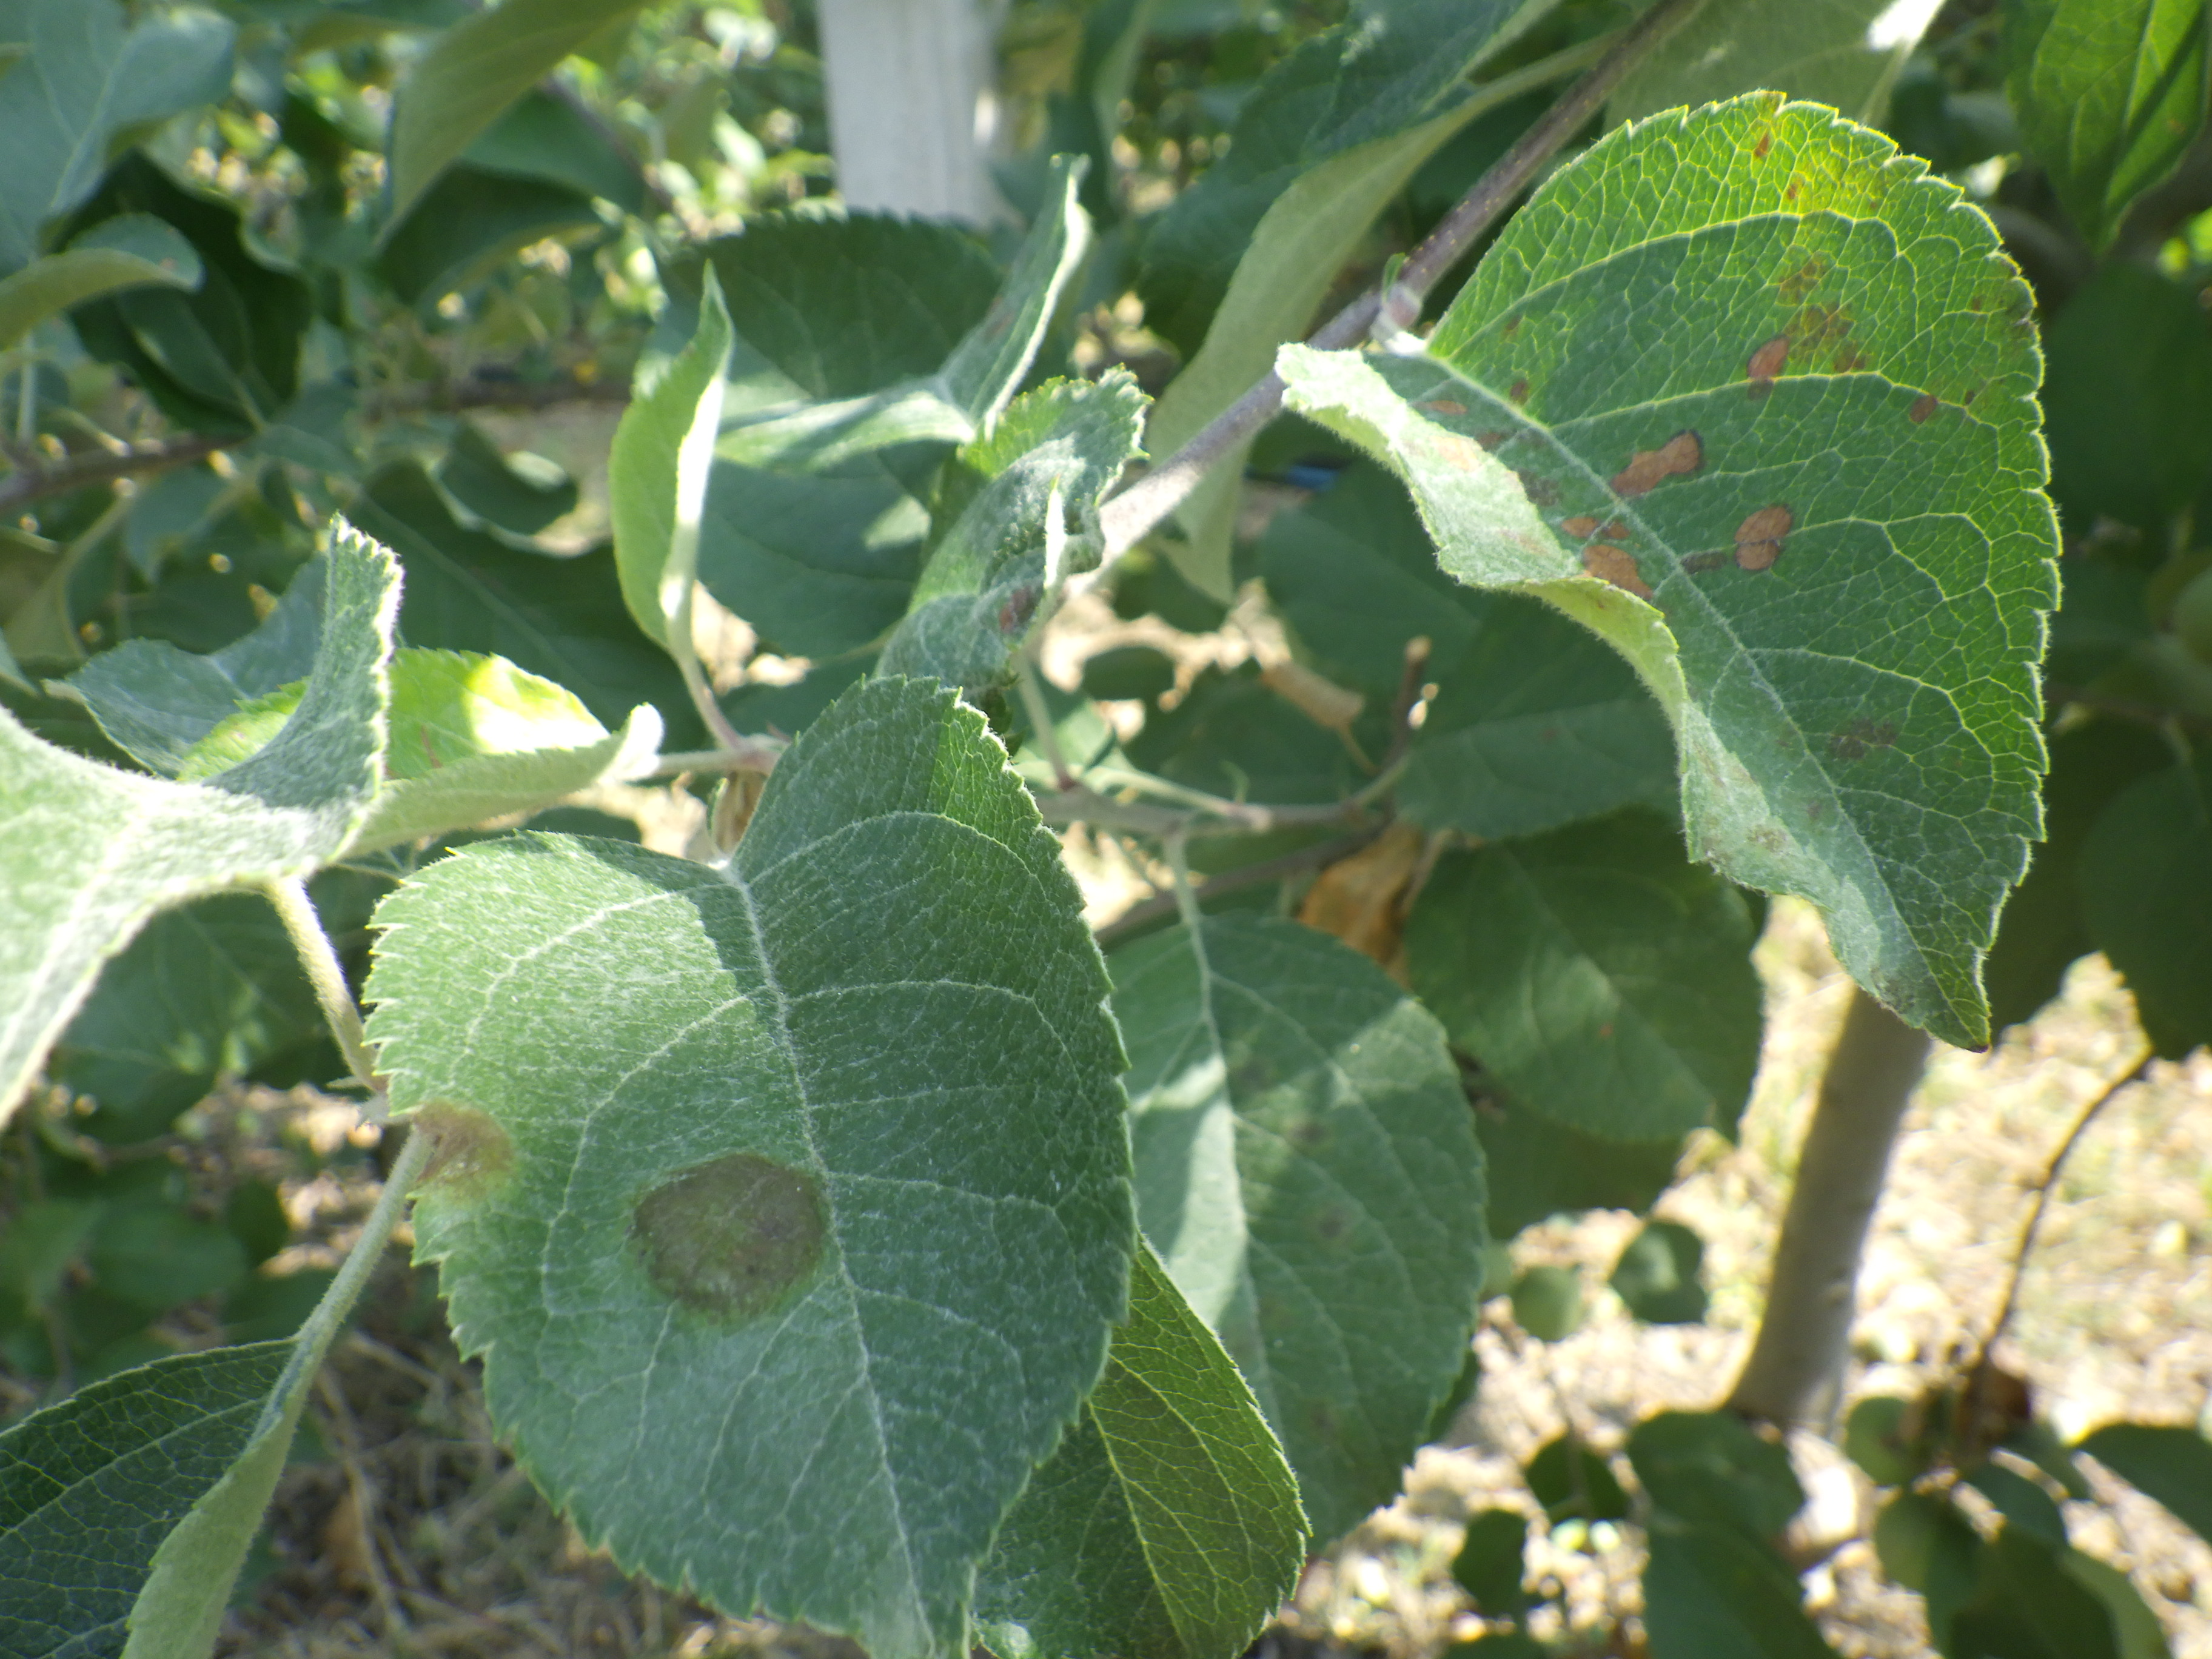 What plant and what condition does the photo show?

apple, alternaria, scab
